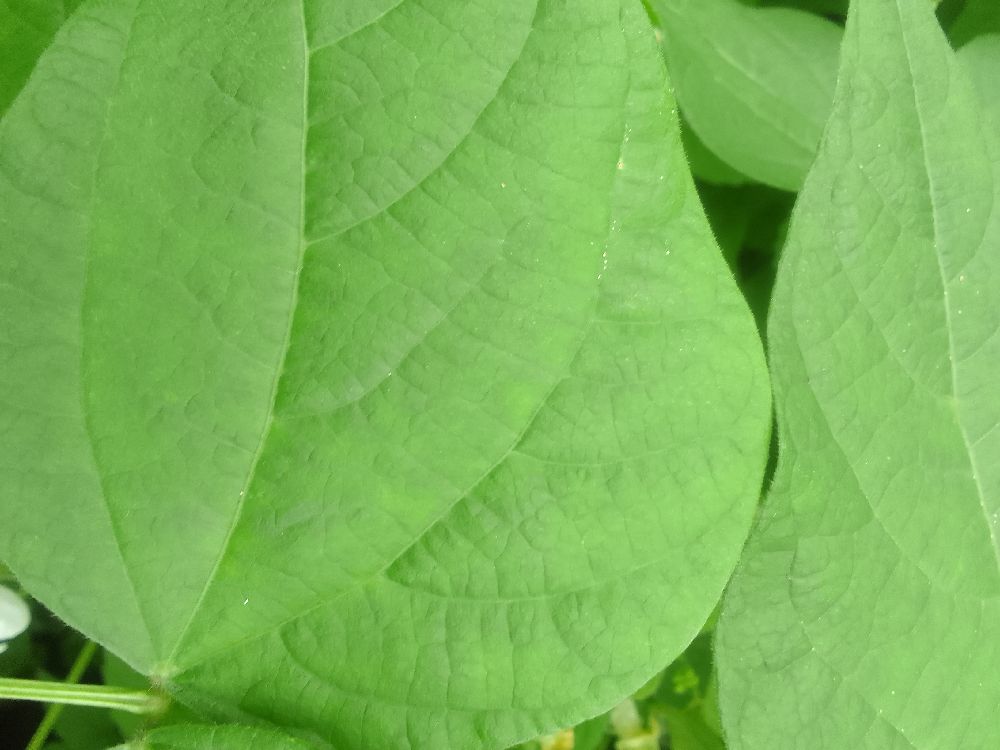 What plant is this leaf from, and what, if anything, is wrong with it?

common bean, healthy
